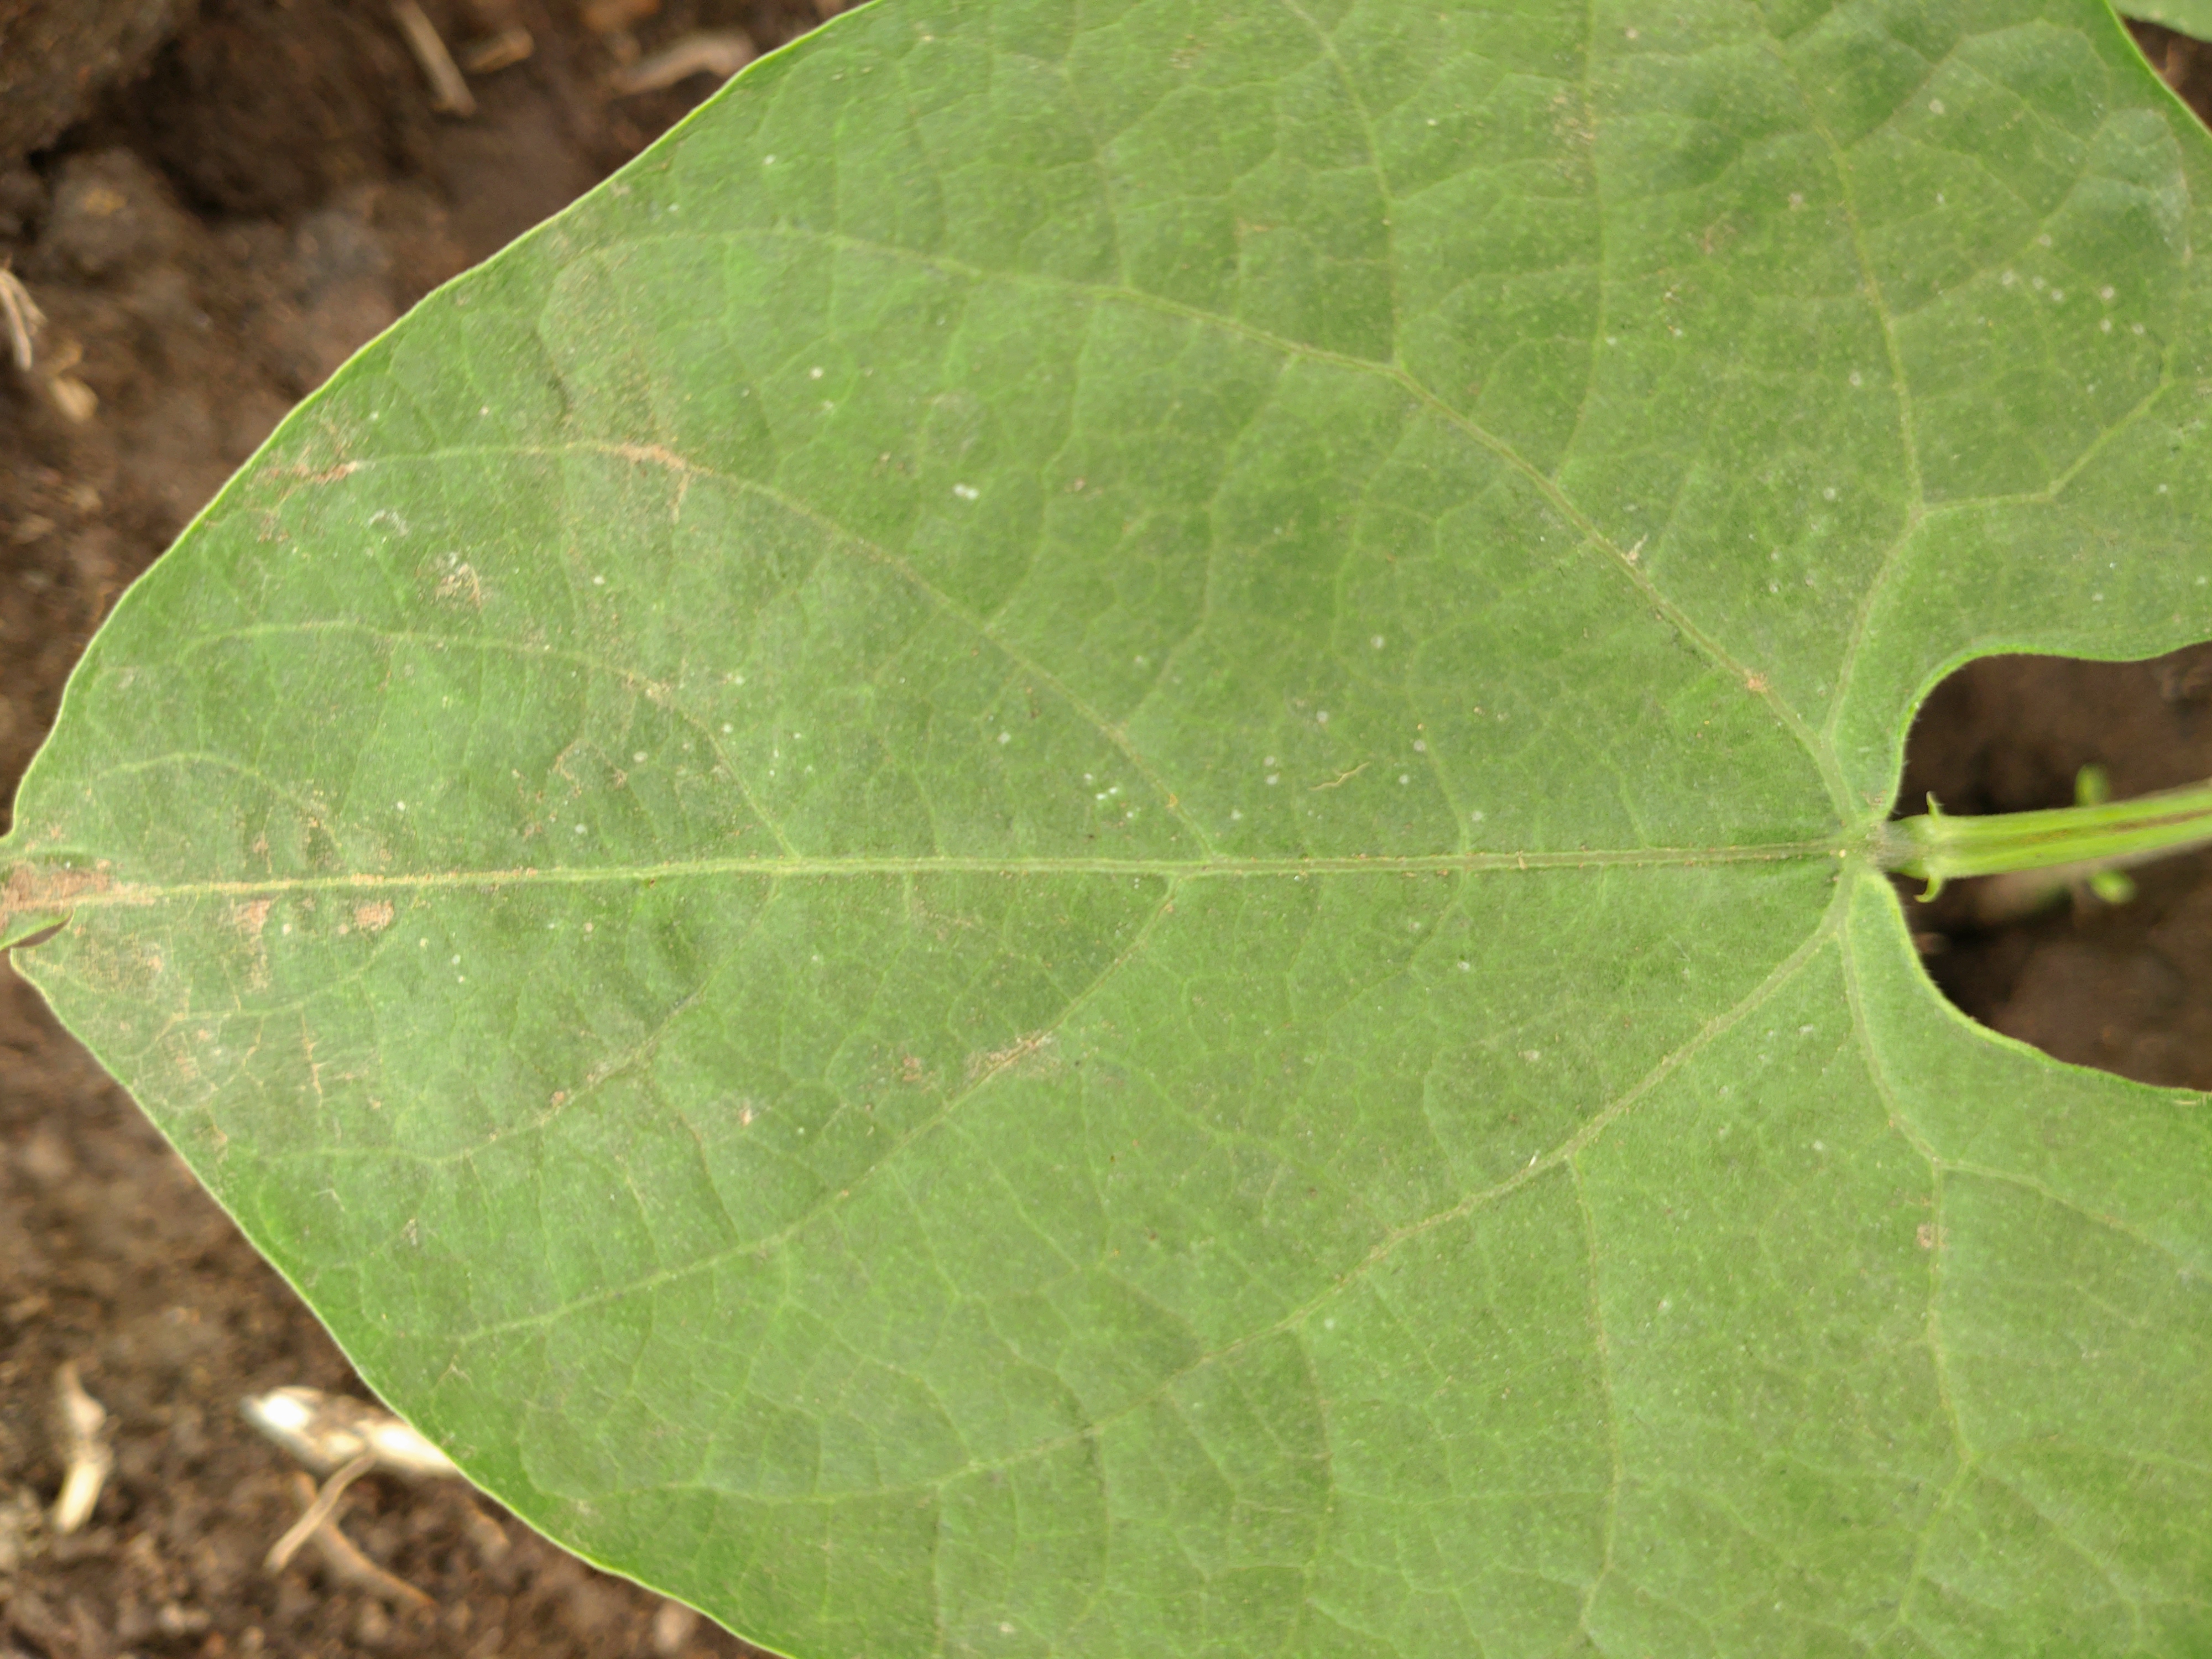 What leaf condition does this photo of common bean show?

healthy
